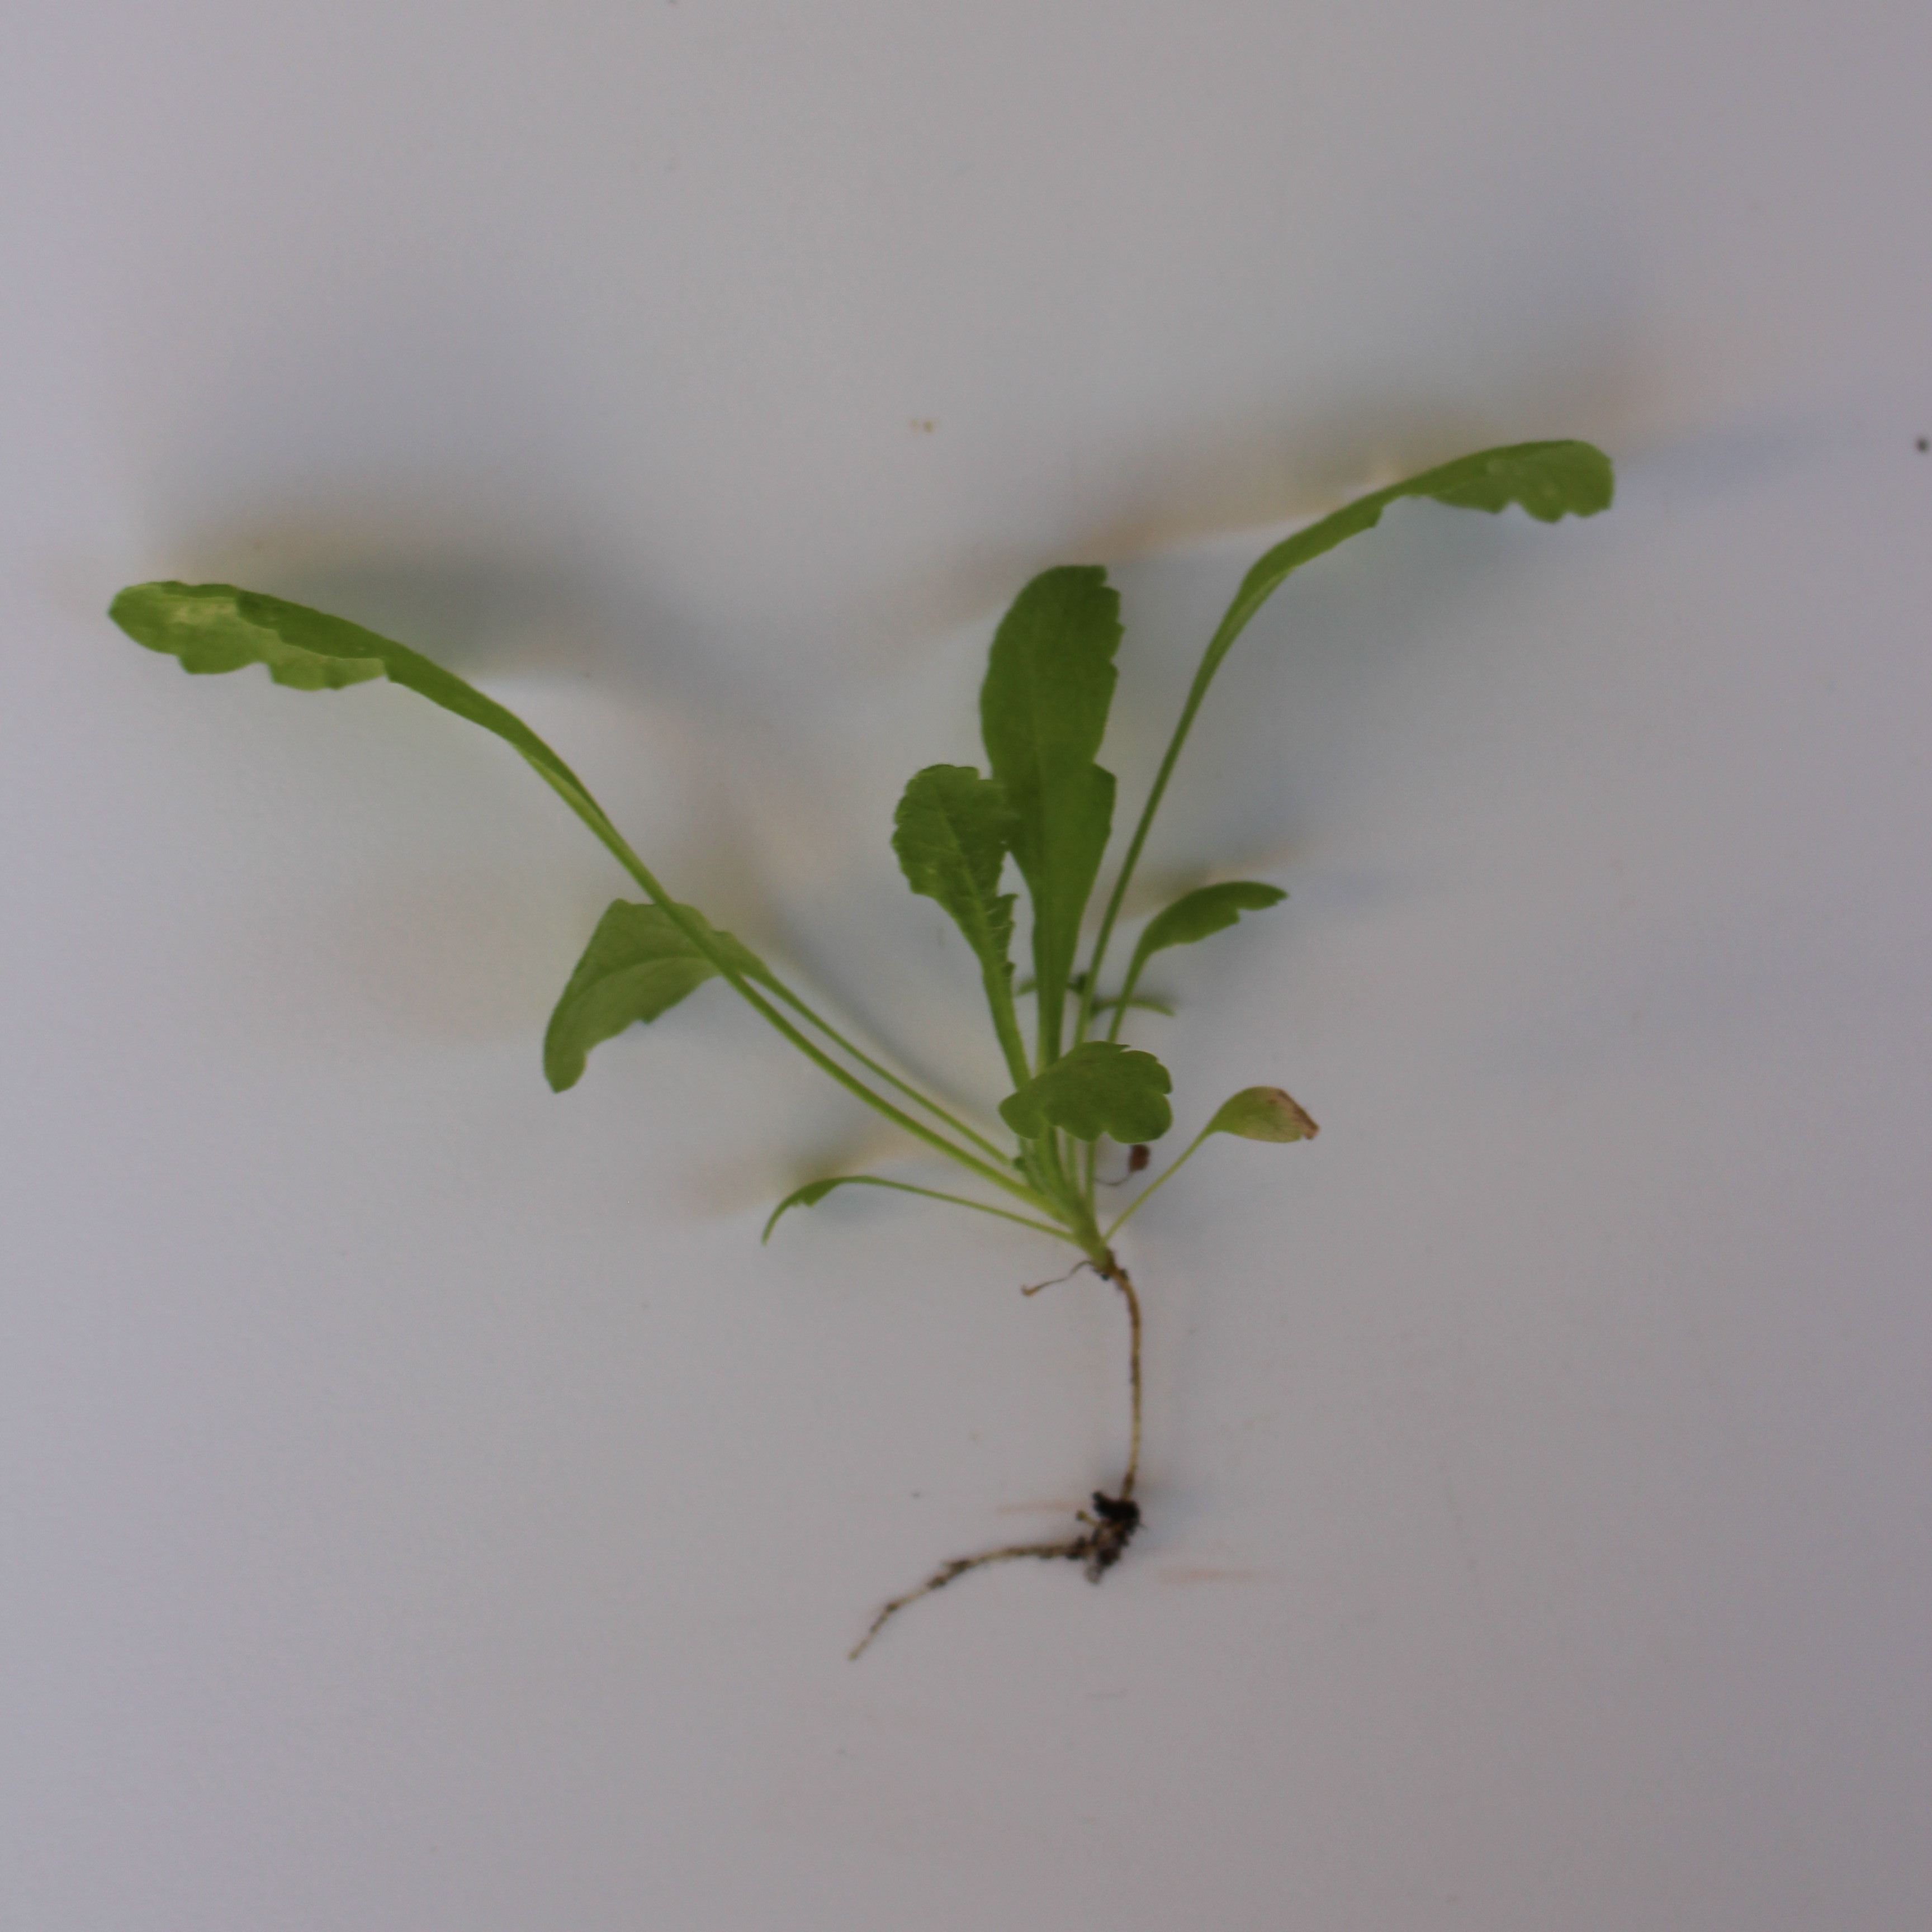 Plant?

Papaver rhoeas
